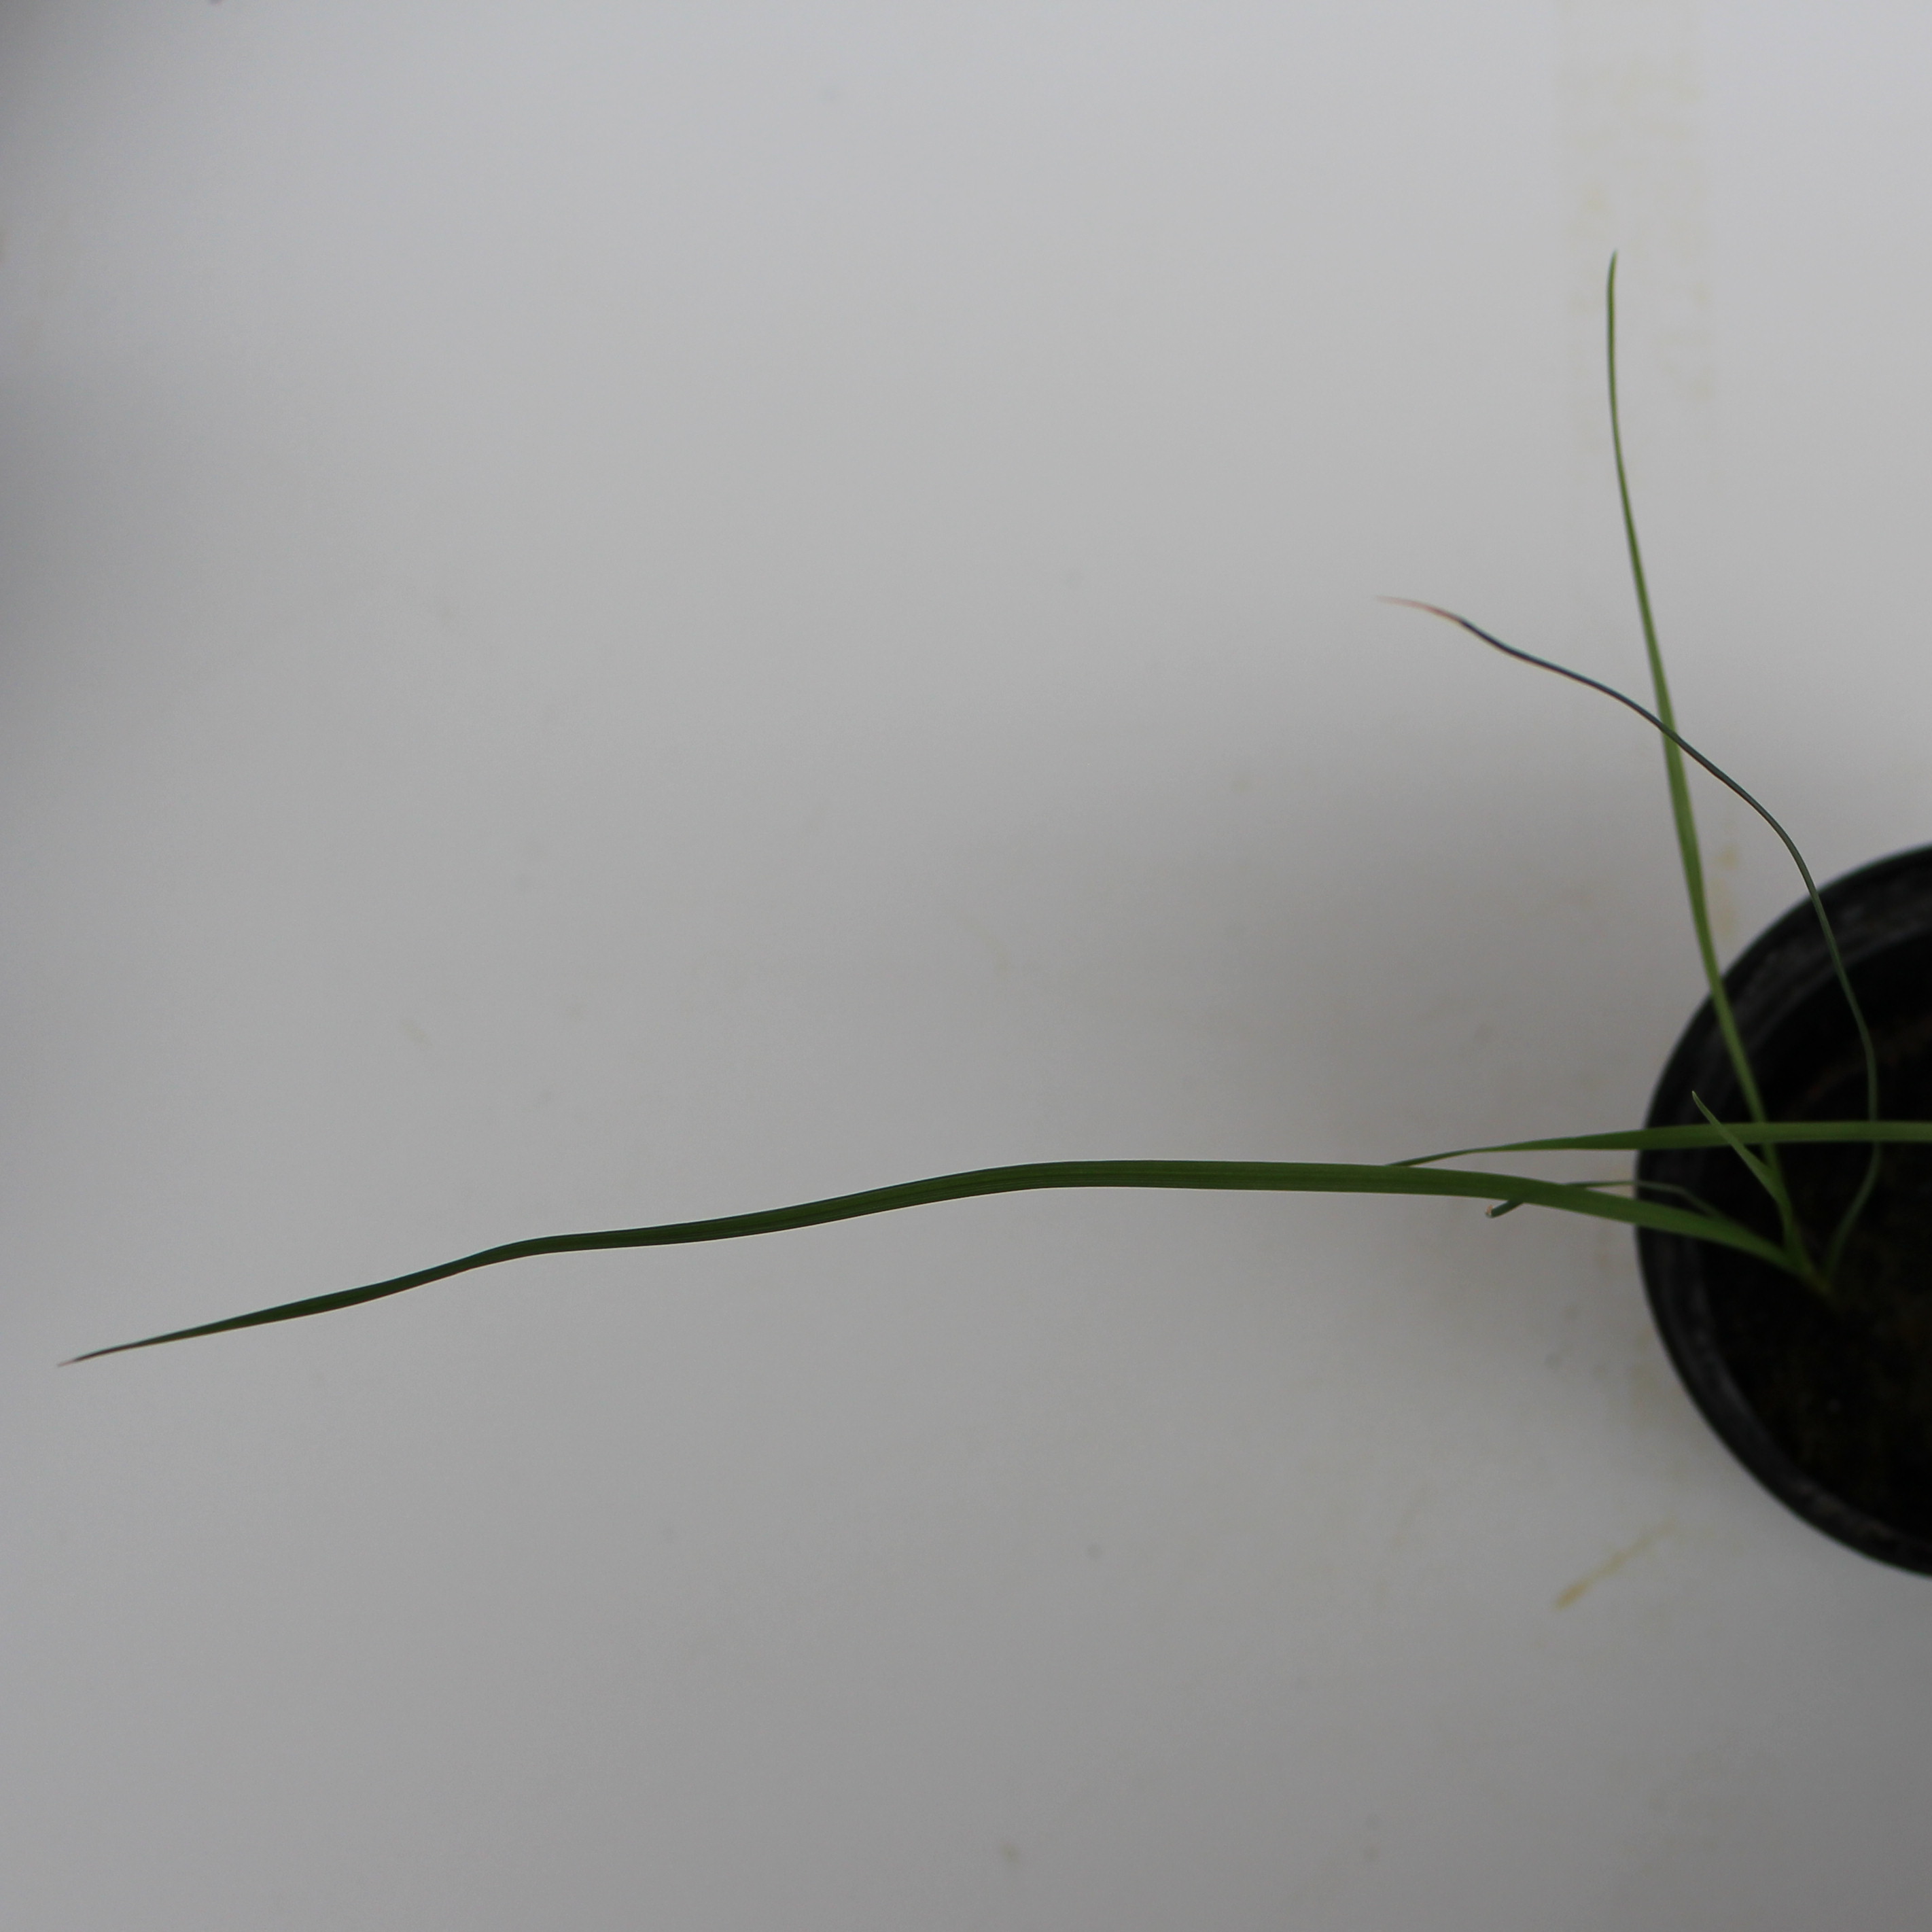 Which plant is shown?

Lolium multiflorum
